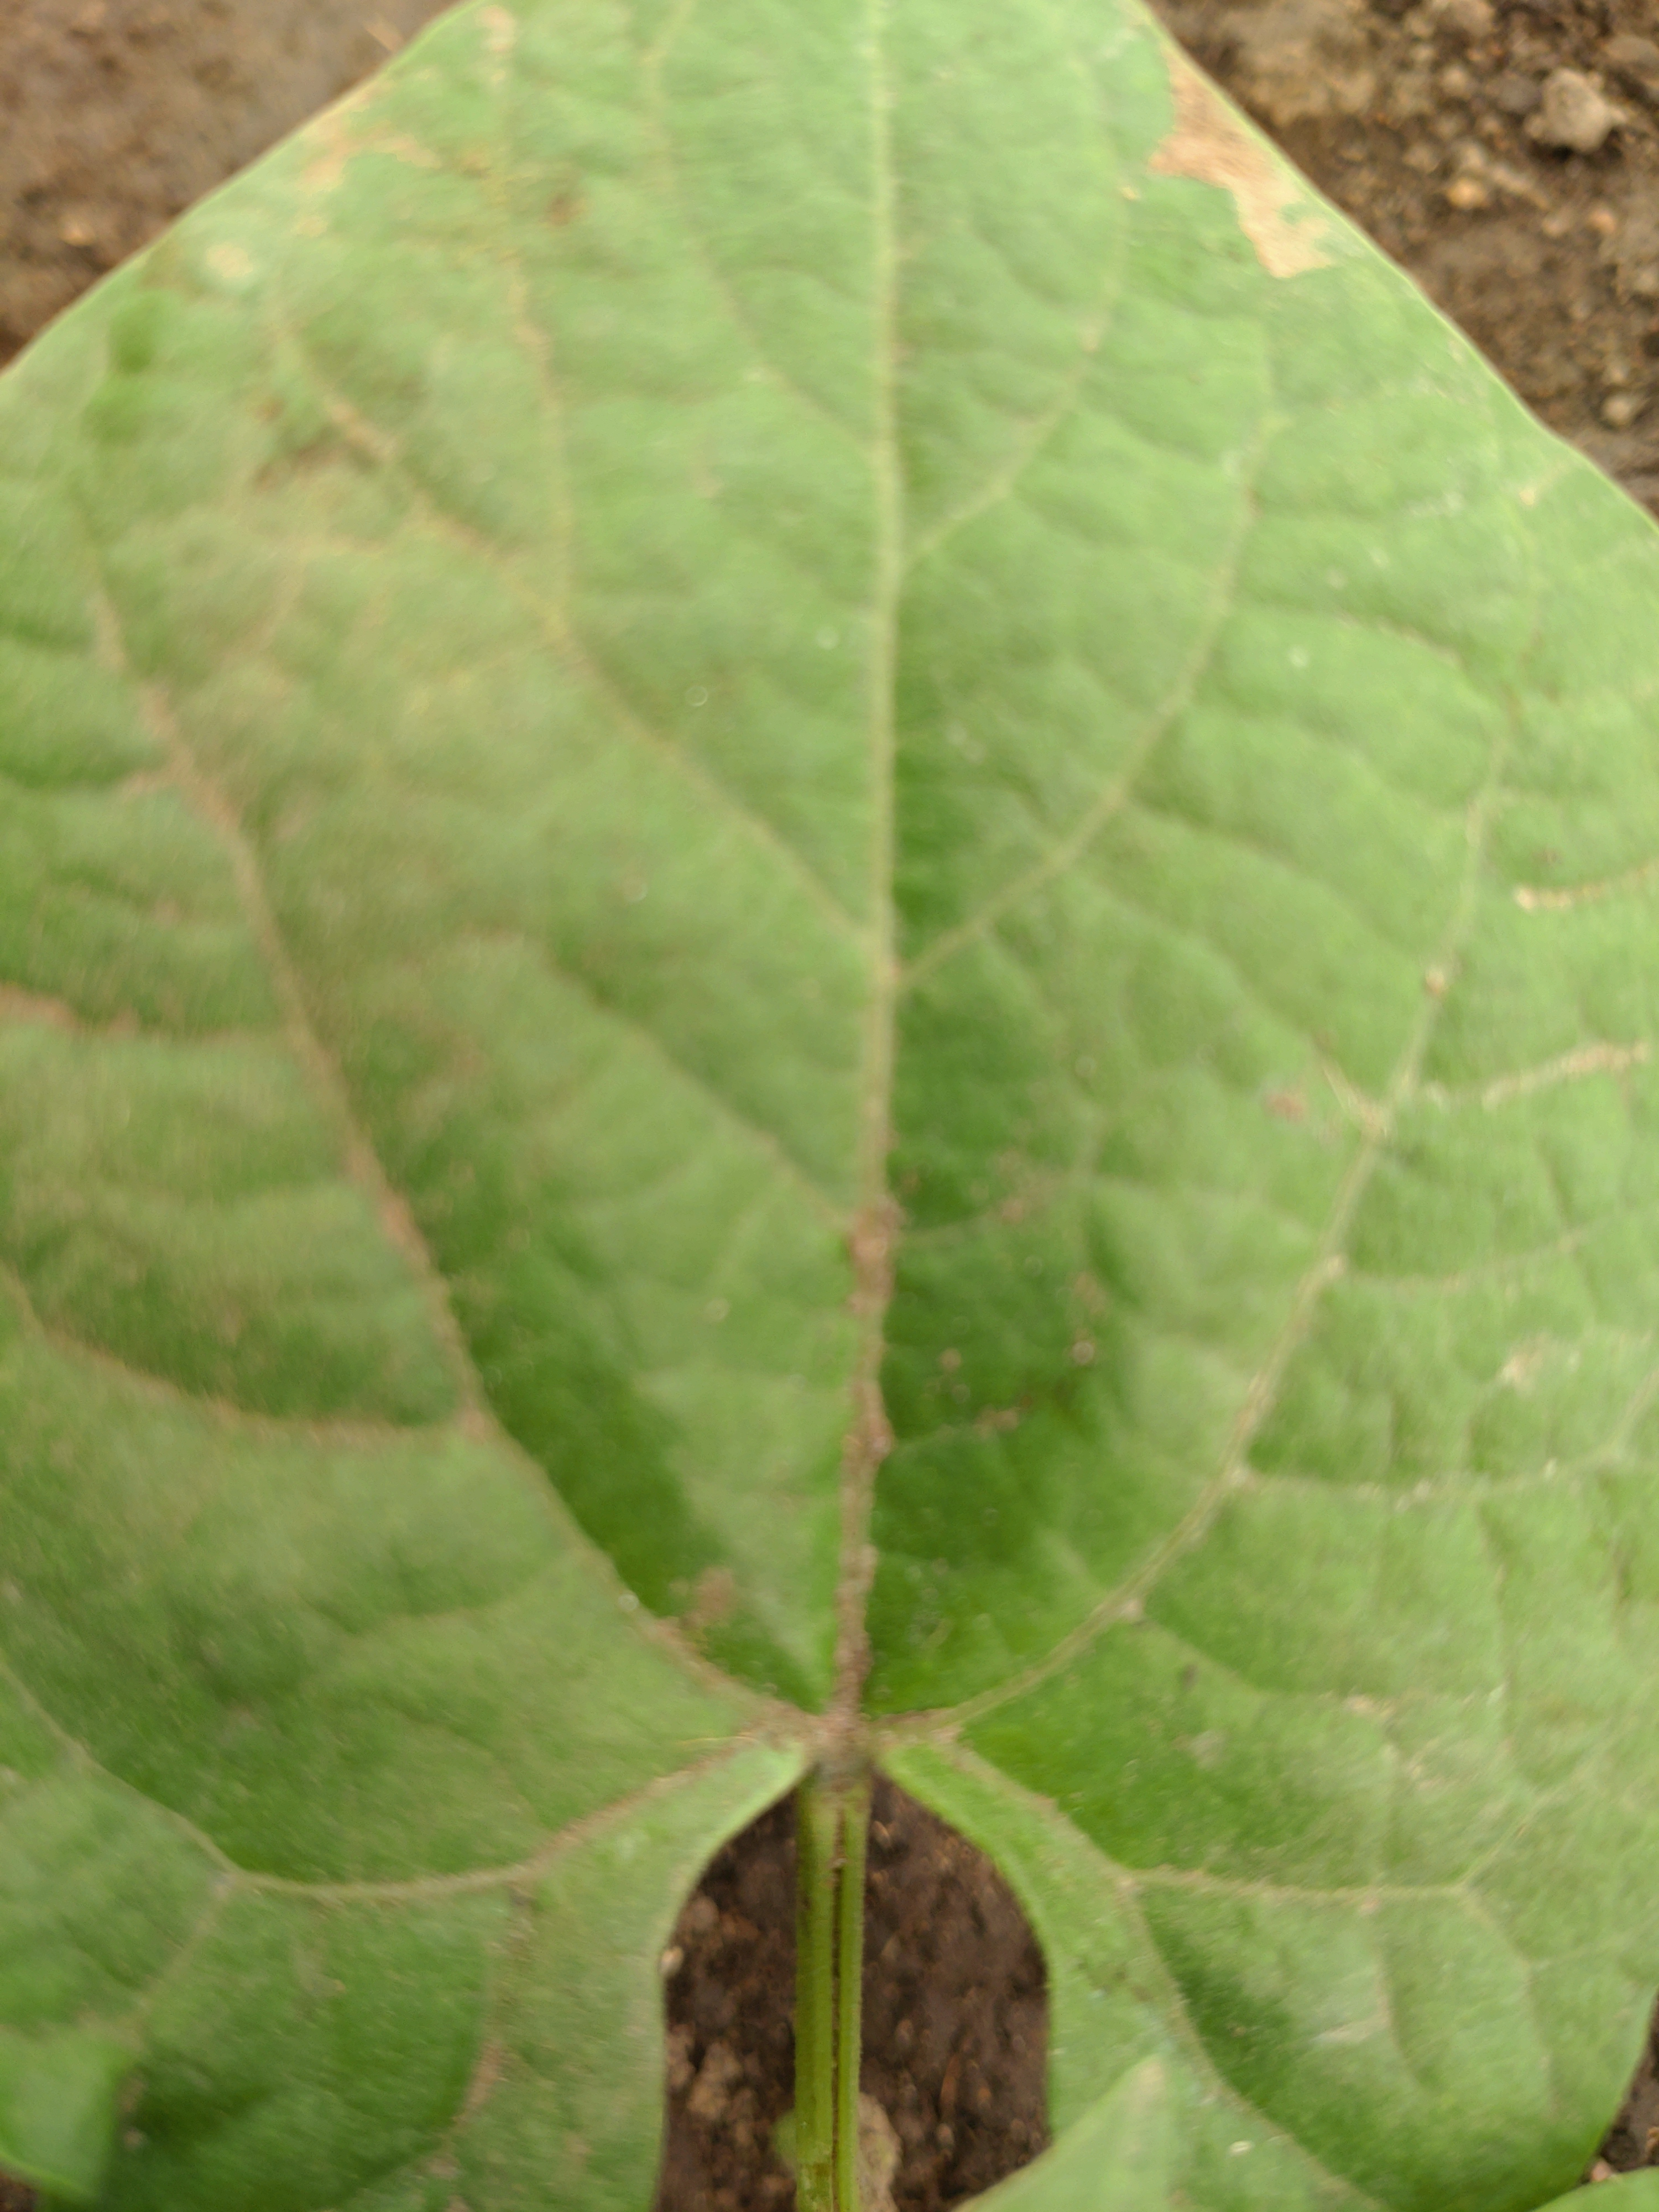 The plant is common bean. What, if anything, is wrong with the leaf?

healthy
